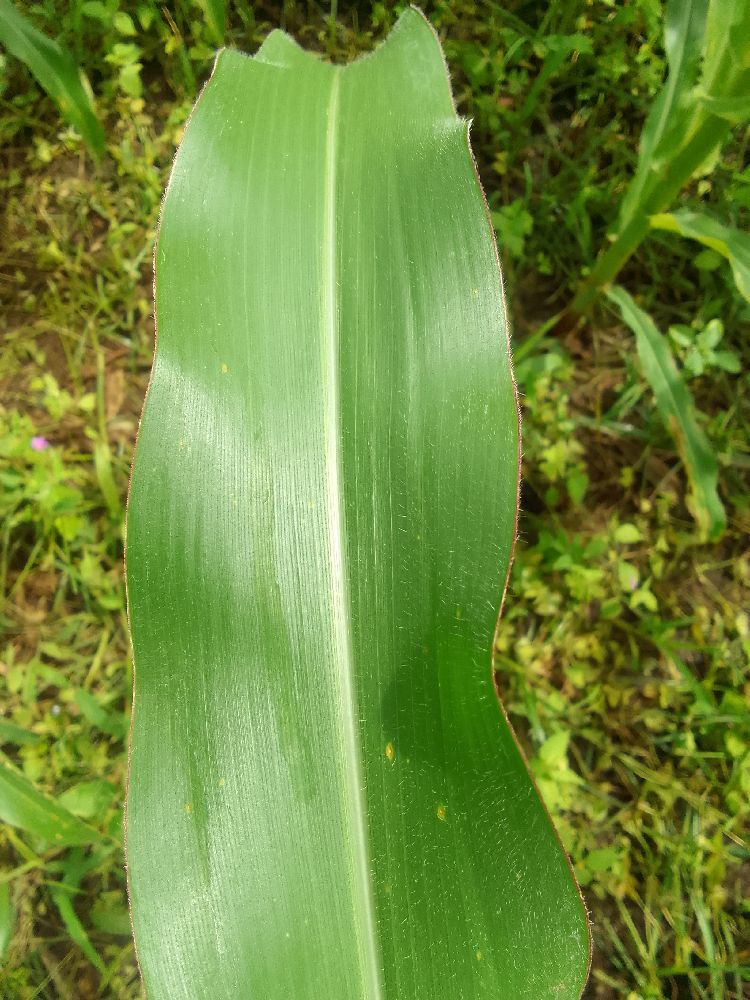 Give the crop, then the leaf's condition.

maize, healthy
